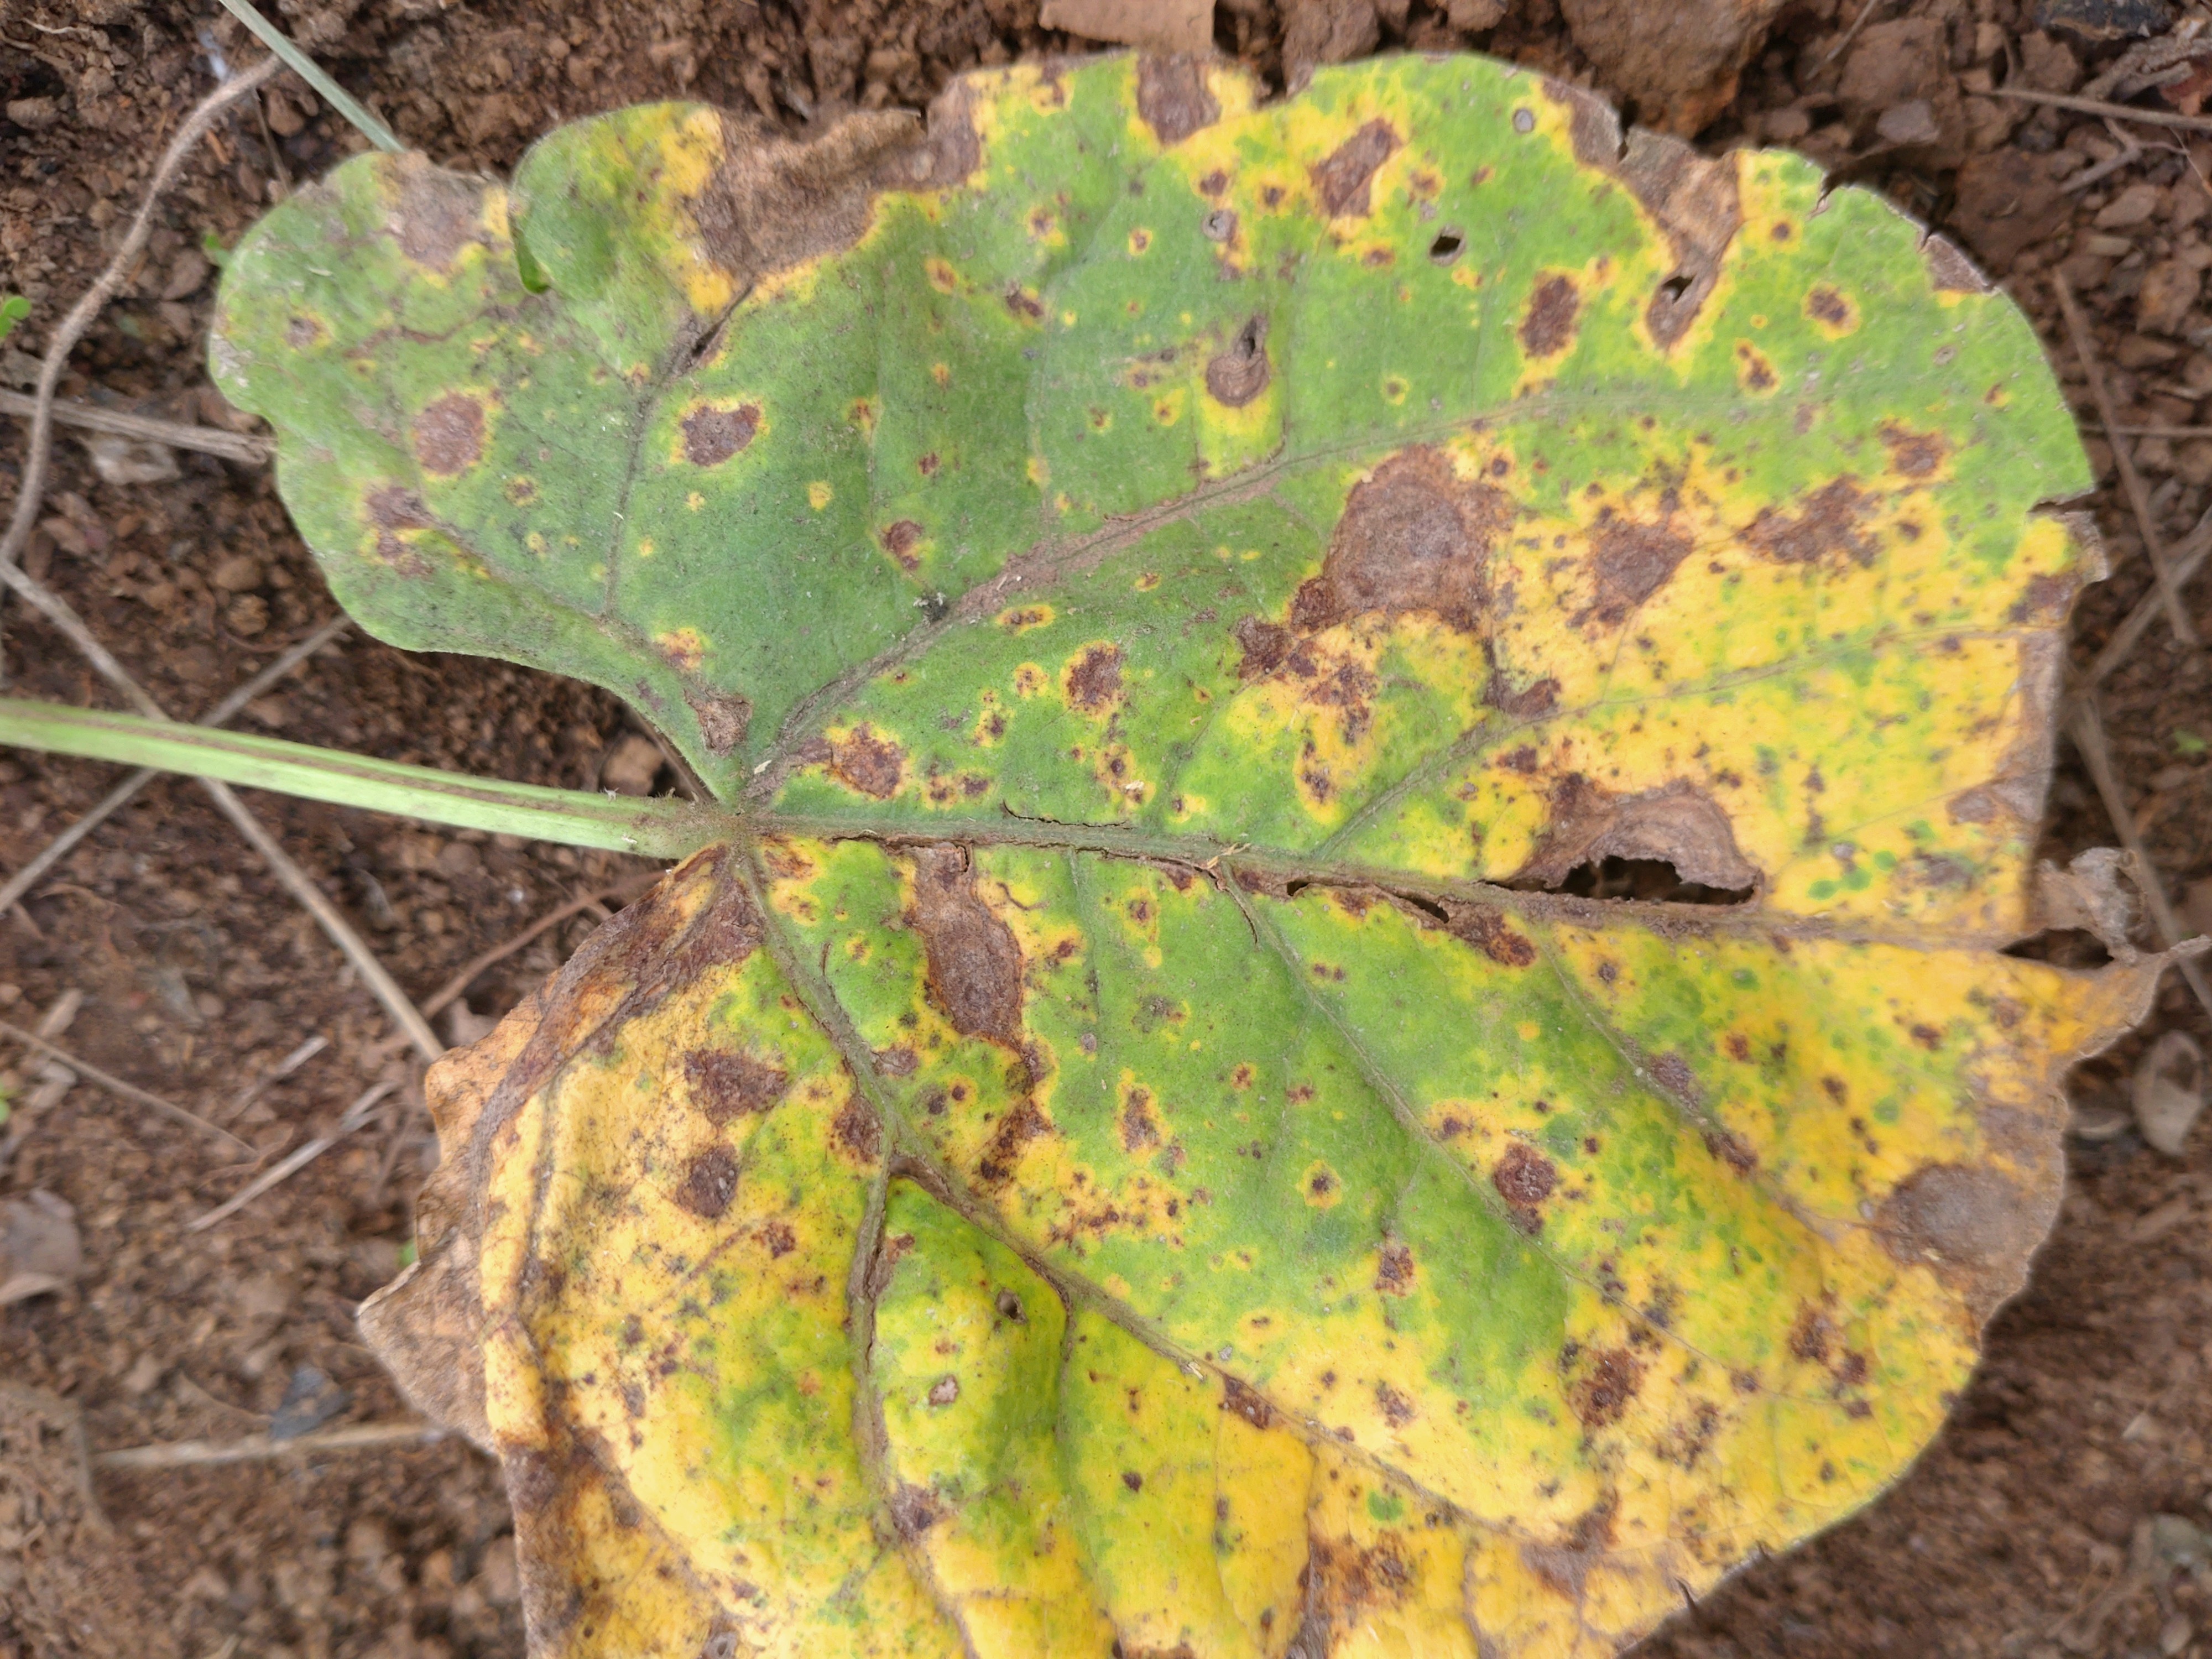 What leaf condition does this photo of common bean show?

rust
